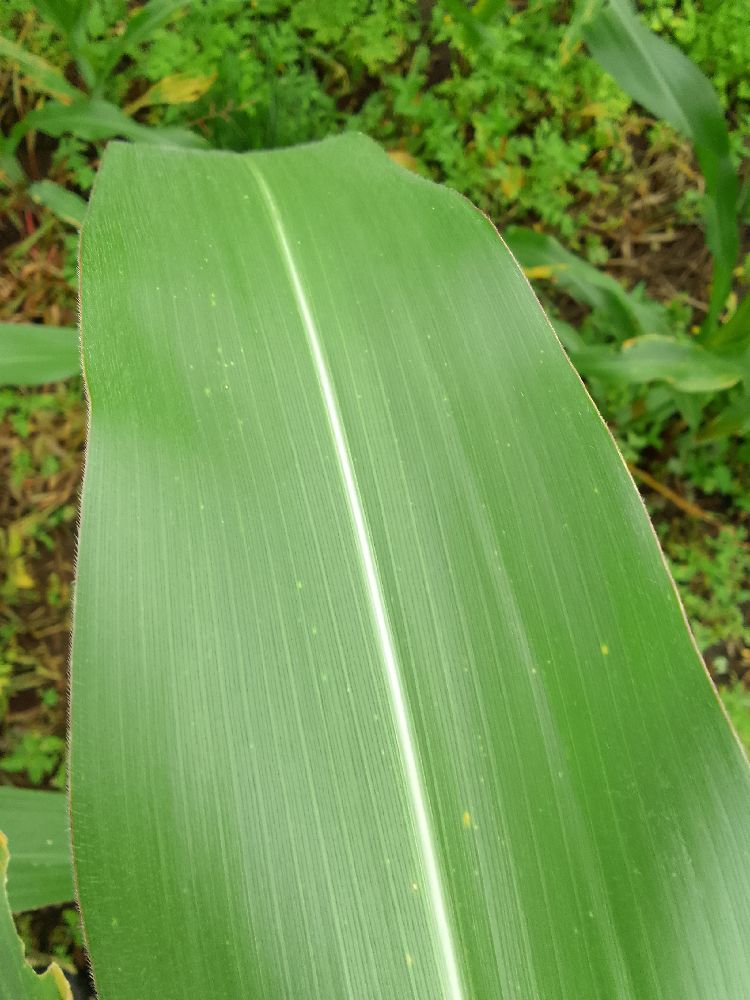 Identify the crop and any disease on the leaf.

maize, healthy
